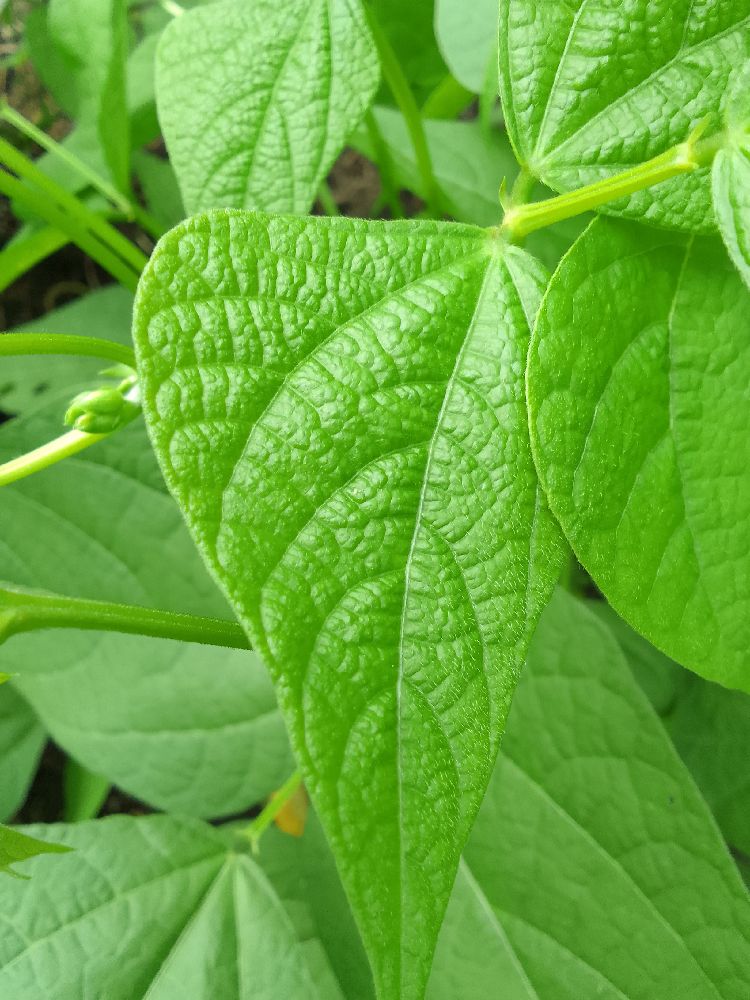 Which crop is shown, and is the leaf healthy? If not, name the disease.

common bean, healthy
